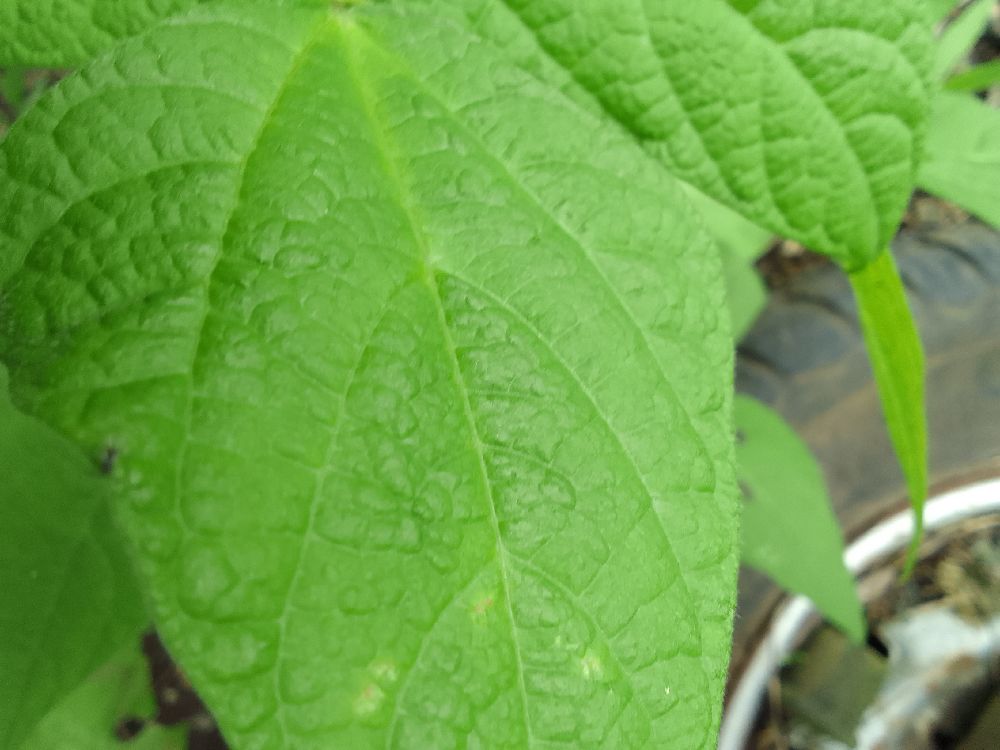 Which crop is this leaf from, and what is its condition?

common bean, healthy
